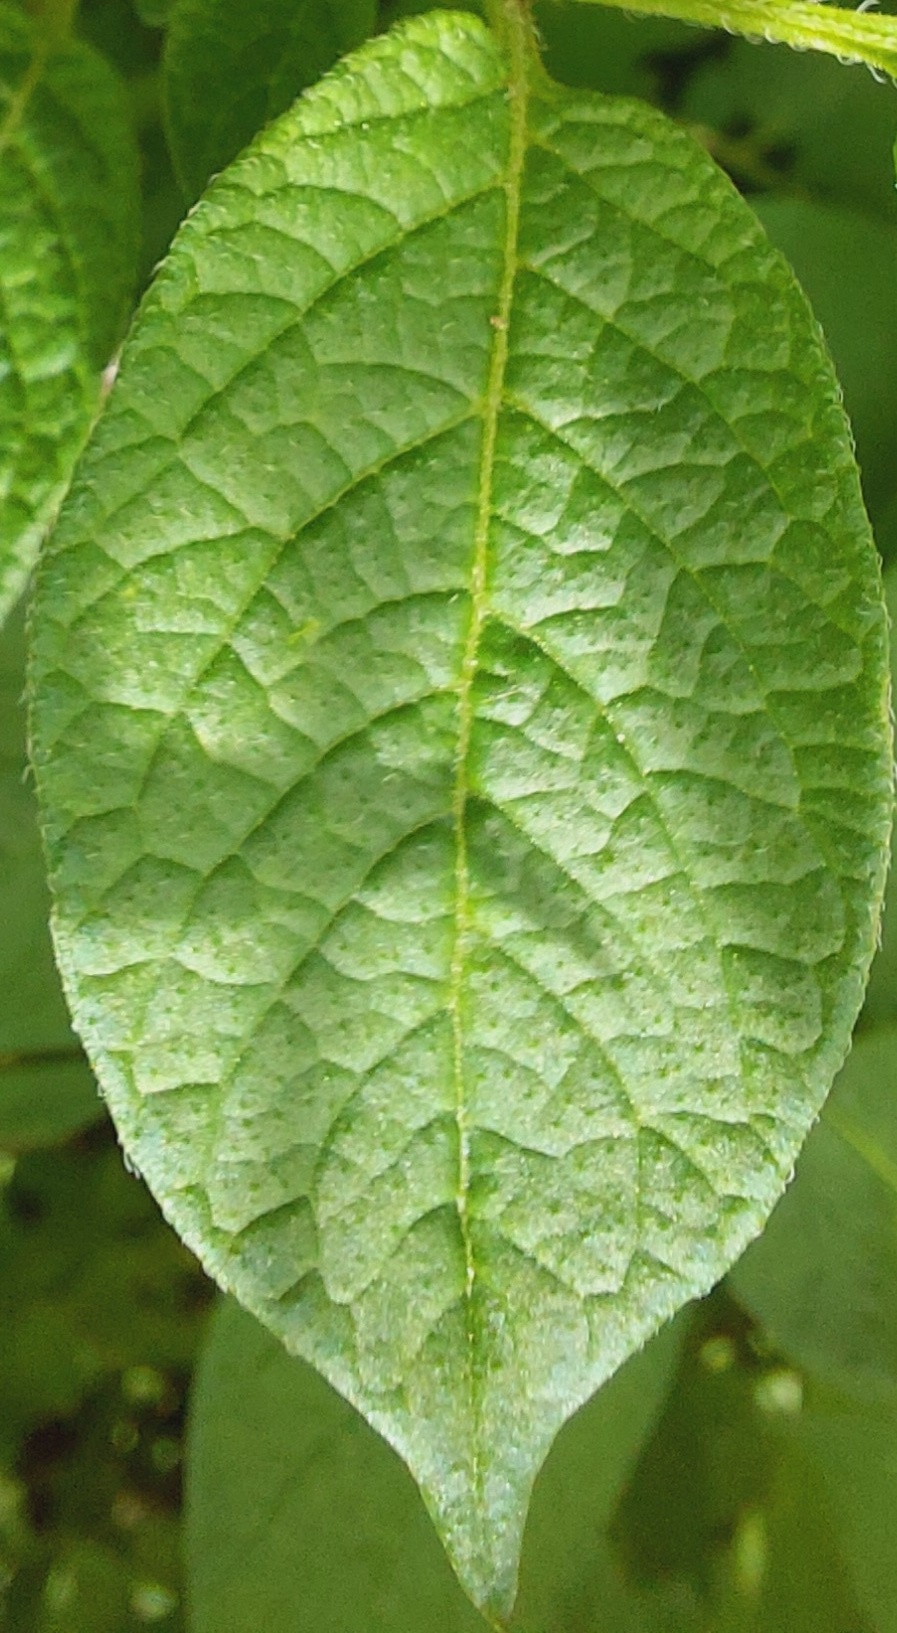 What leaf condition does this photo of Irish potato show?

healthy
